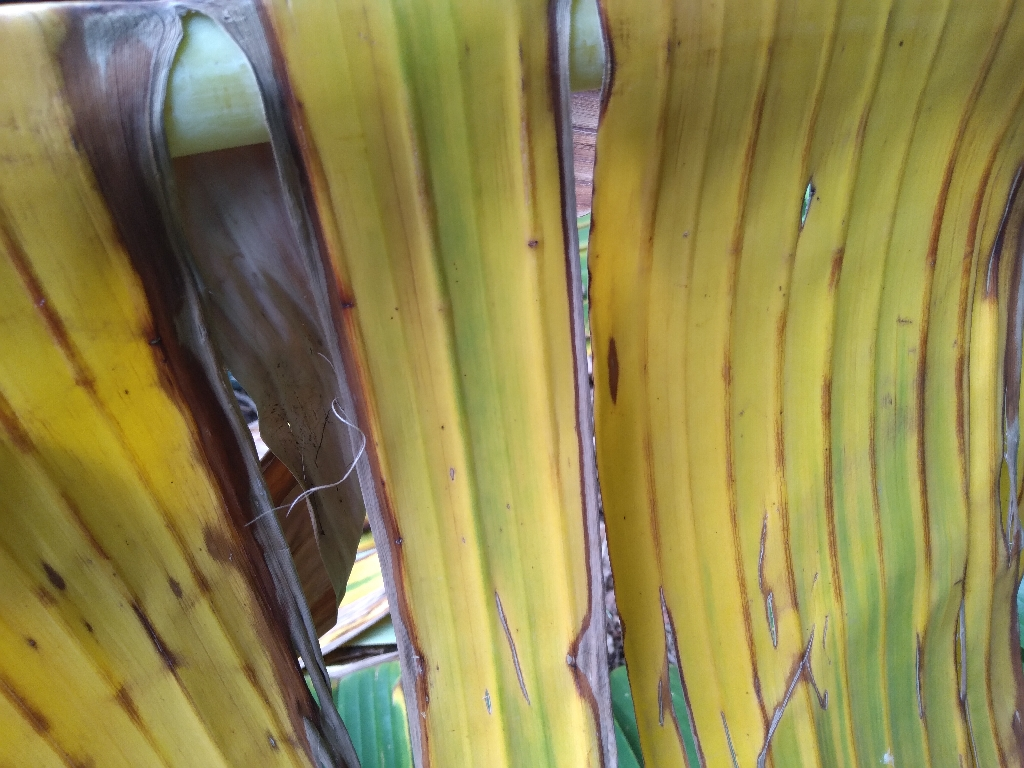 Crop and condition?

banana, fusarium wilt race 1
